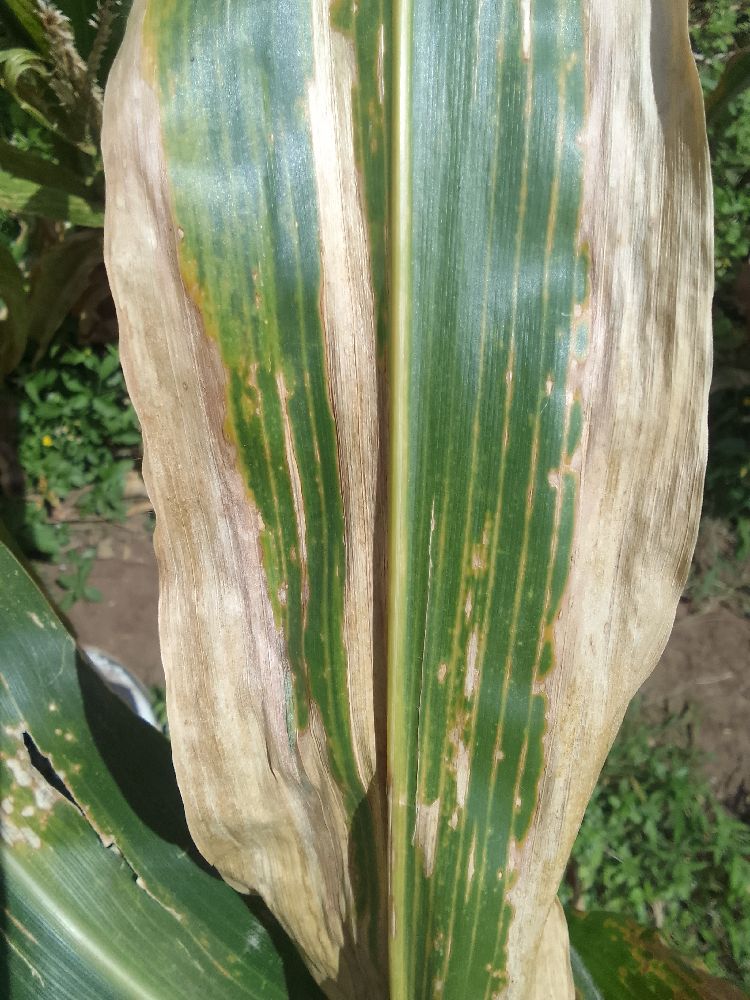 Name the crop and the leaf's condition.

maize, maize lethal necrosis
